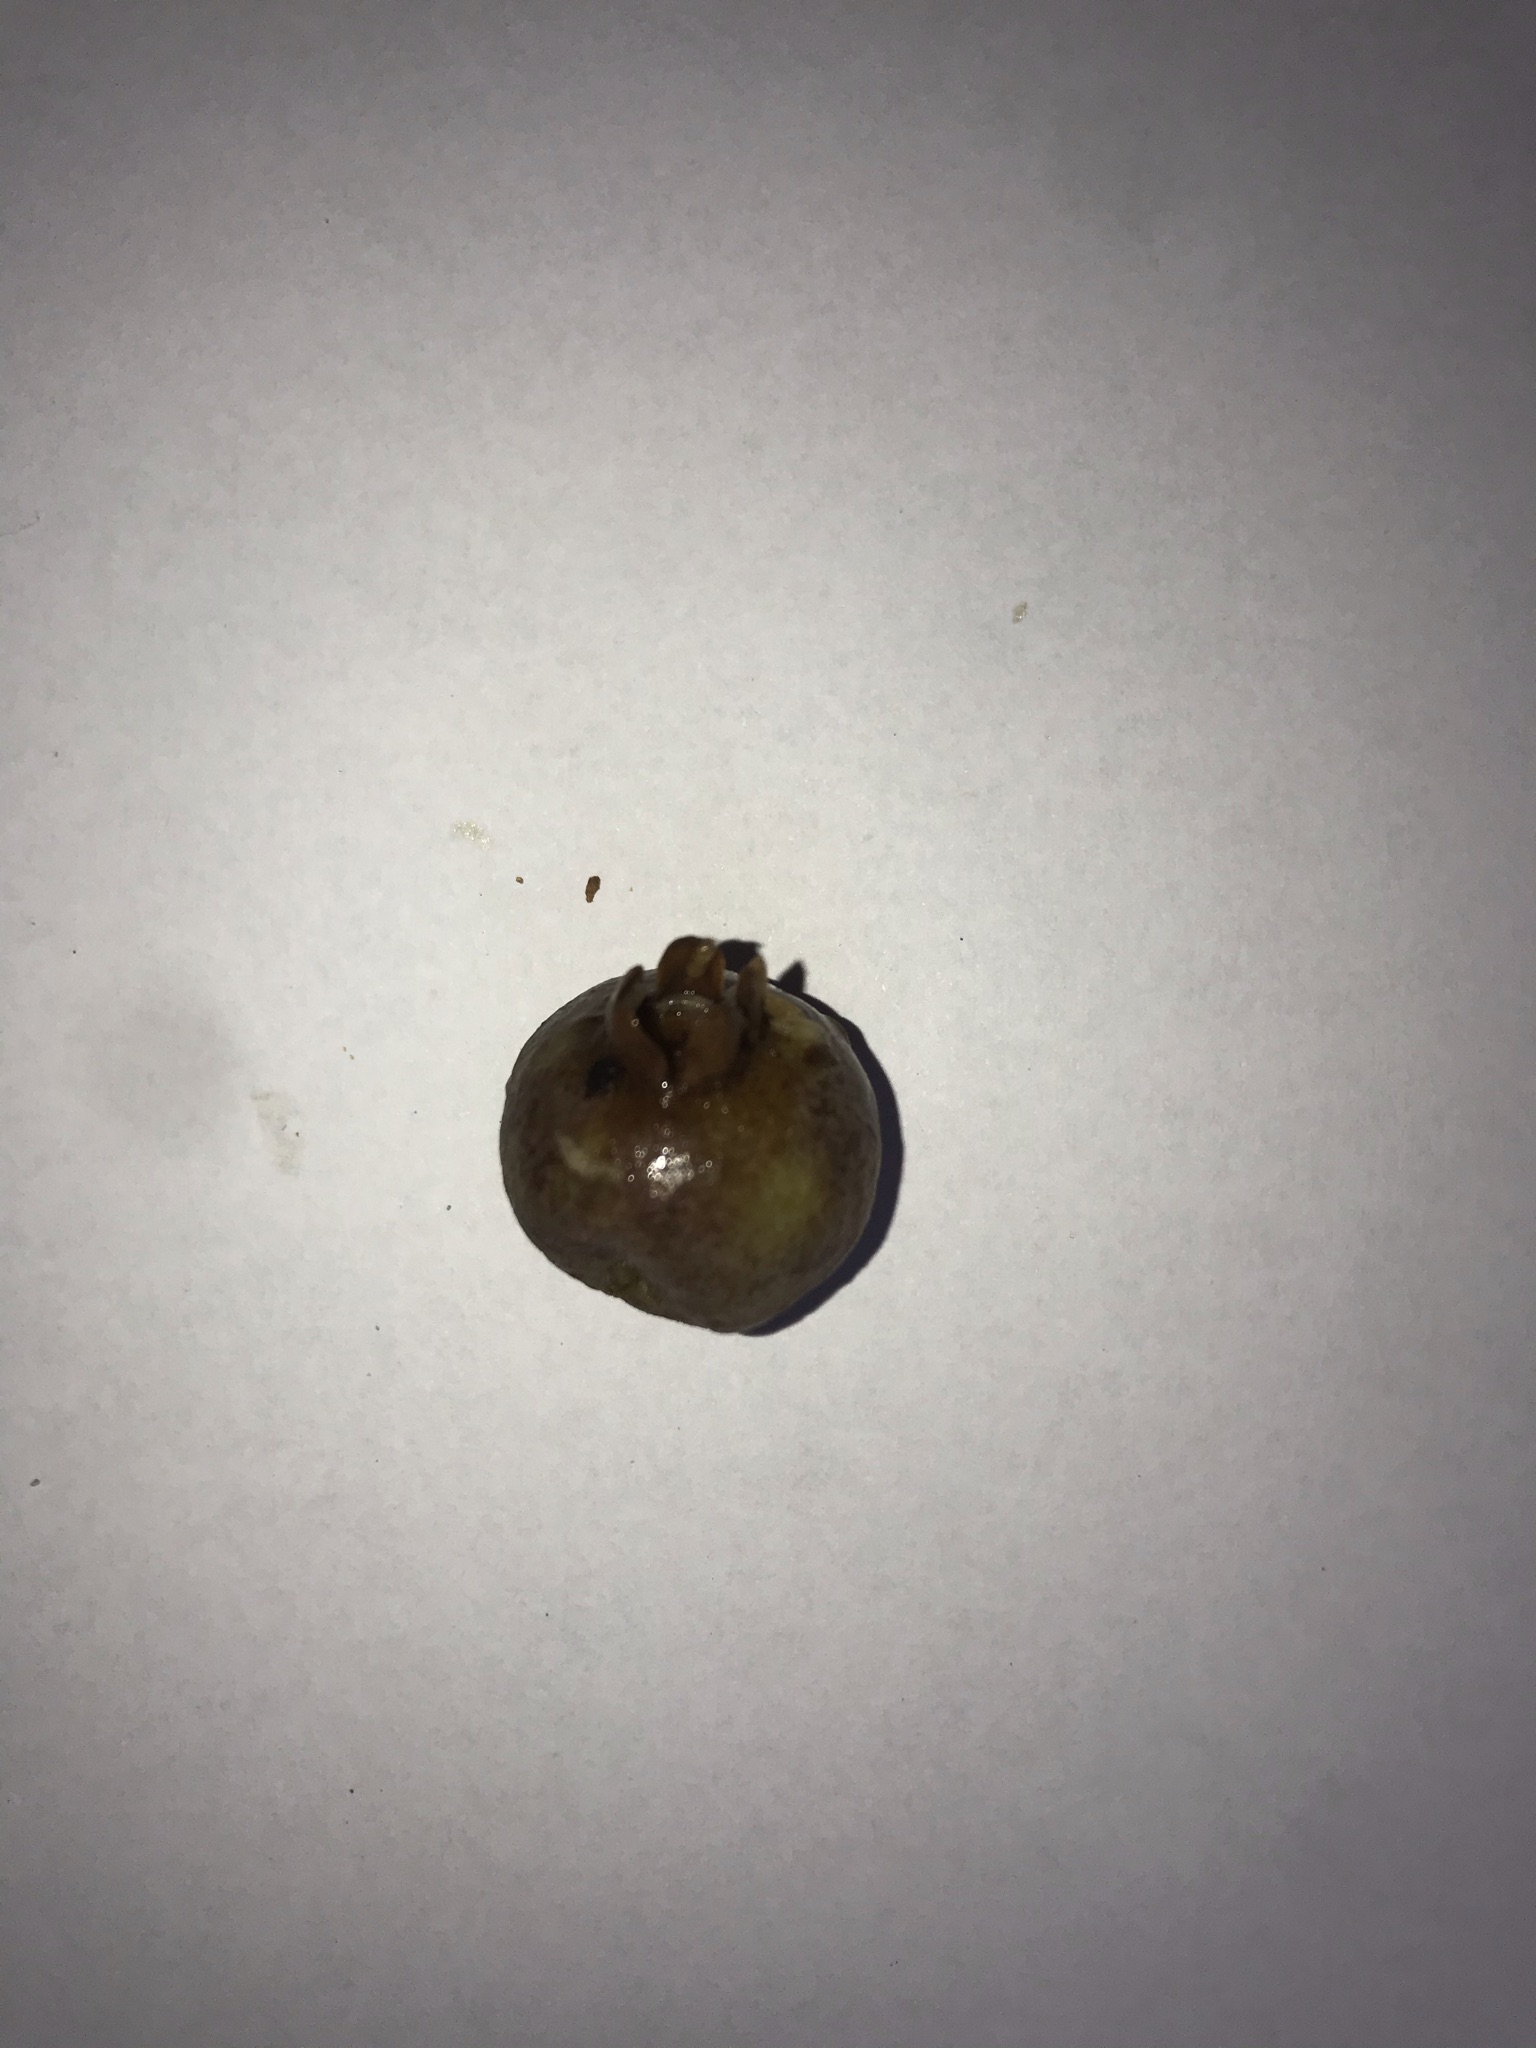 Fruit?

gabiroba
